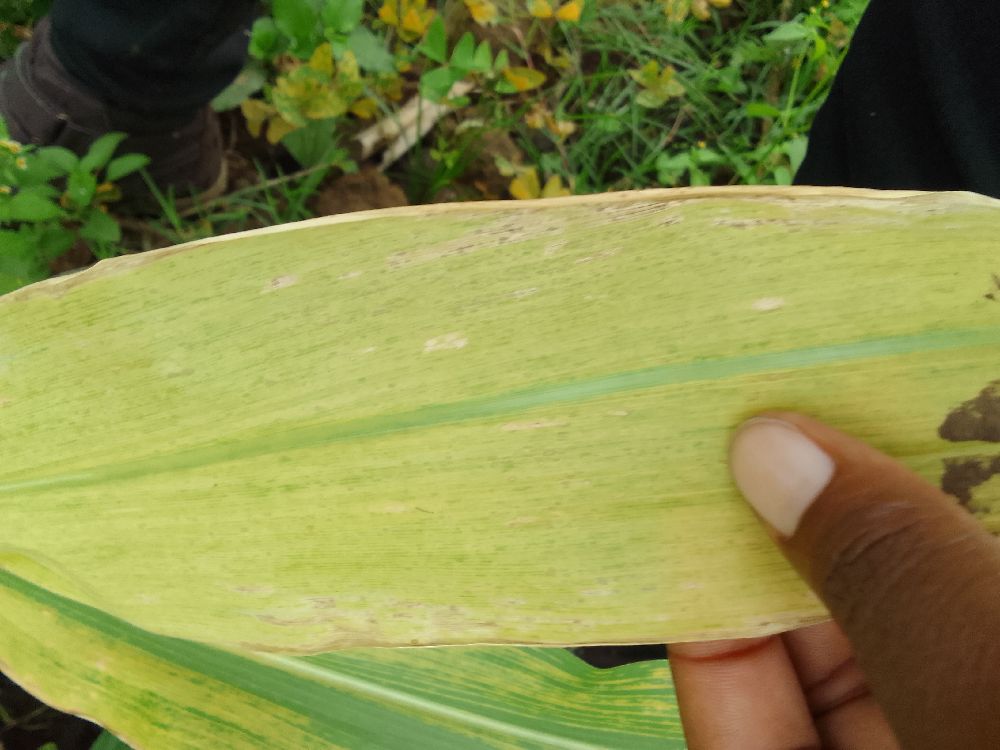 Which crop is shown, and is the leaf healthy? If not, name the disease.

maize, maize lethal necrosis
